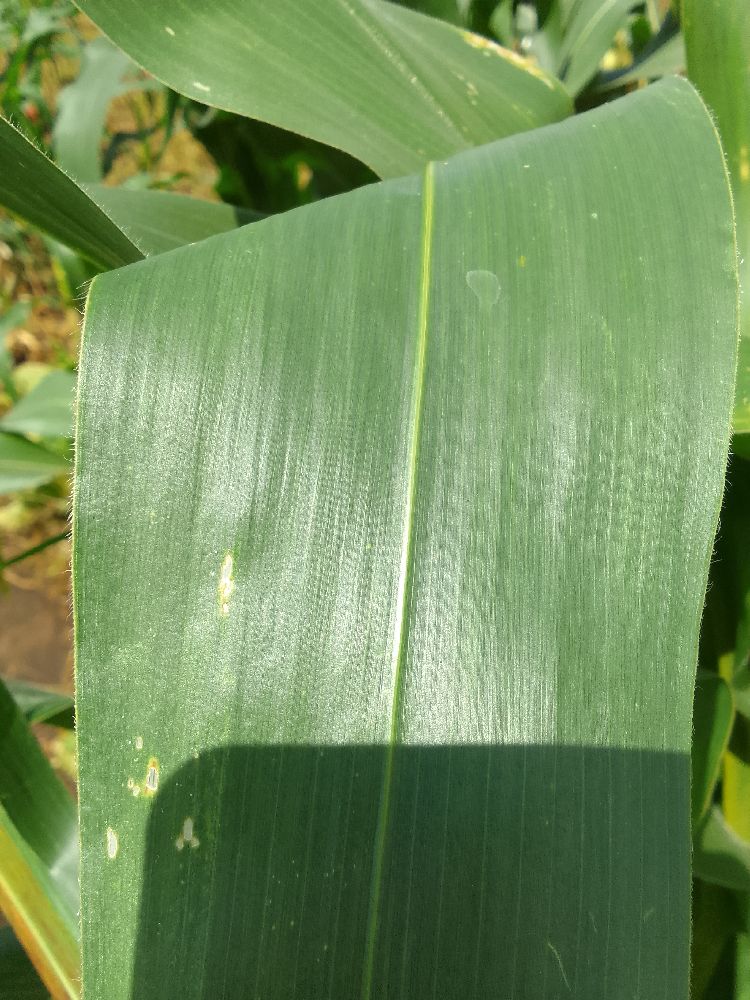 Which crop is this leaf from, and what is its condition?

maize, healthy
